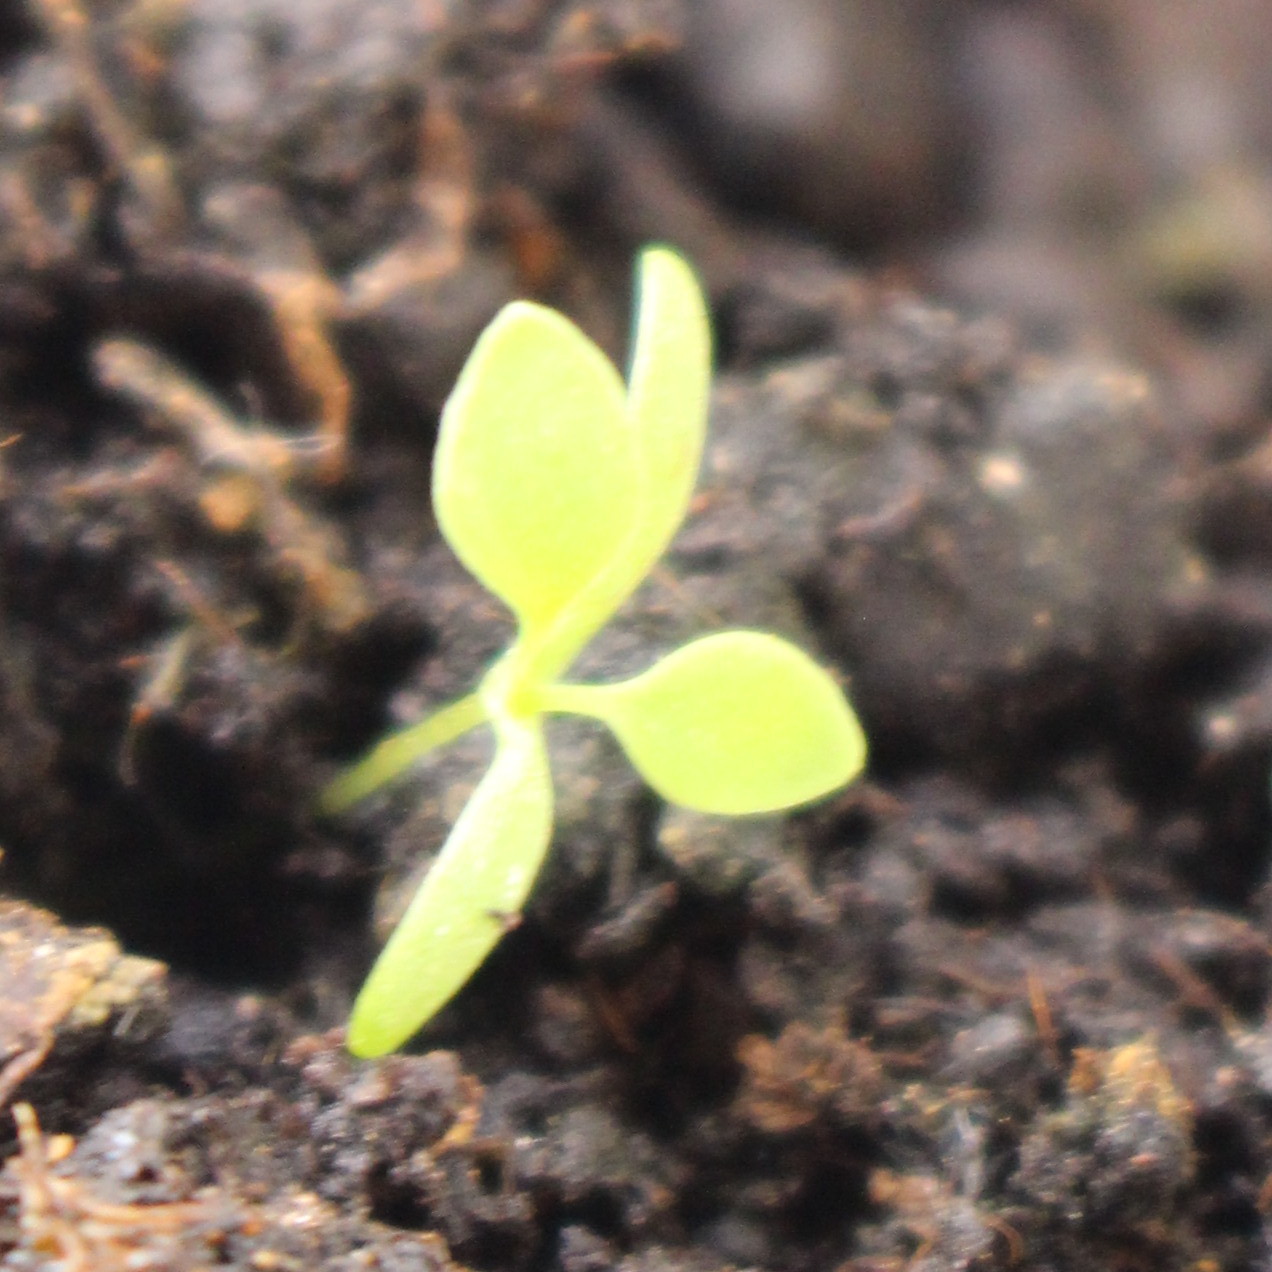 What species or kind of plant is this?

Papaver rhoeas
